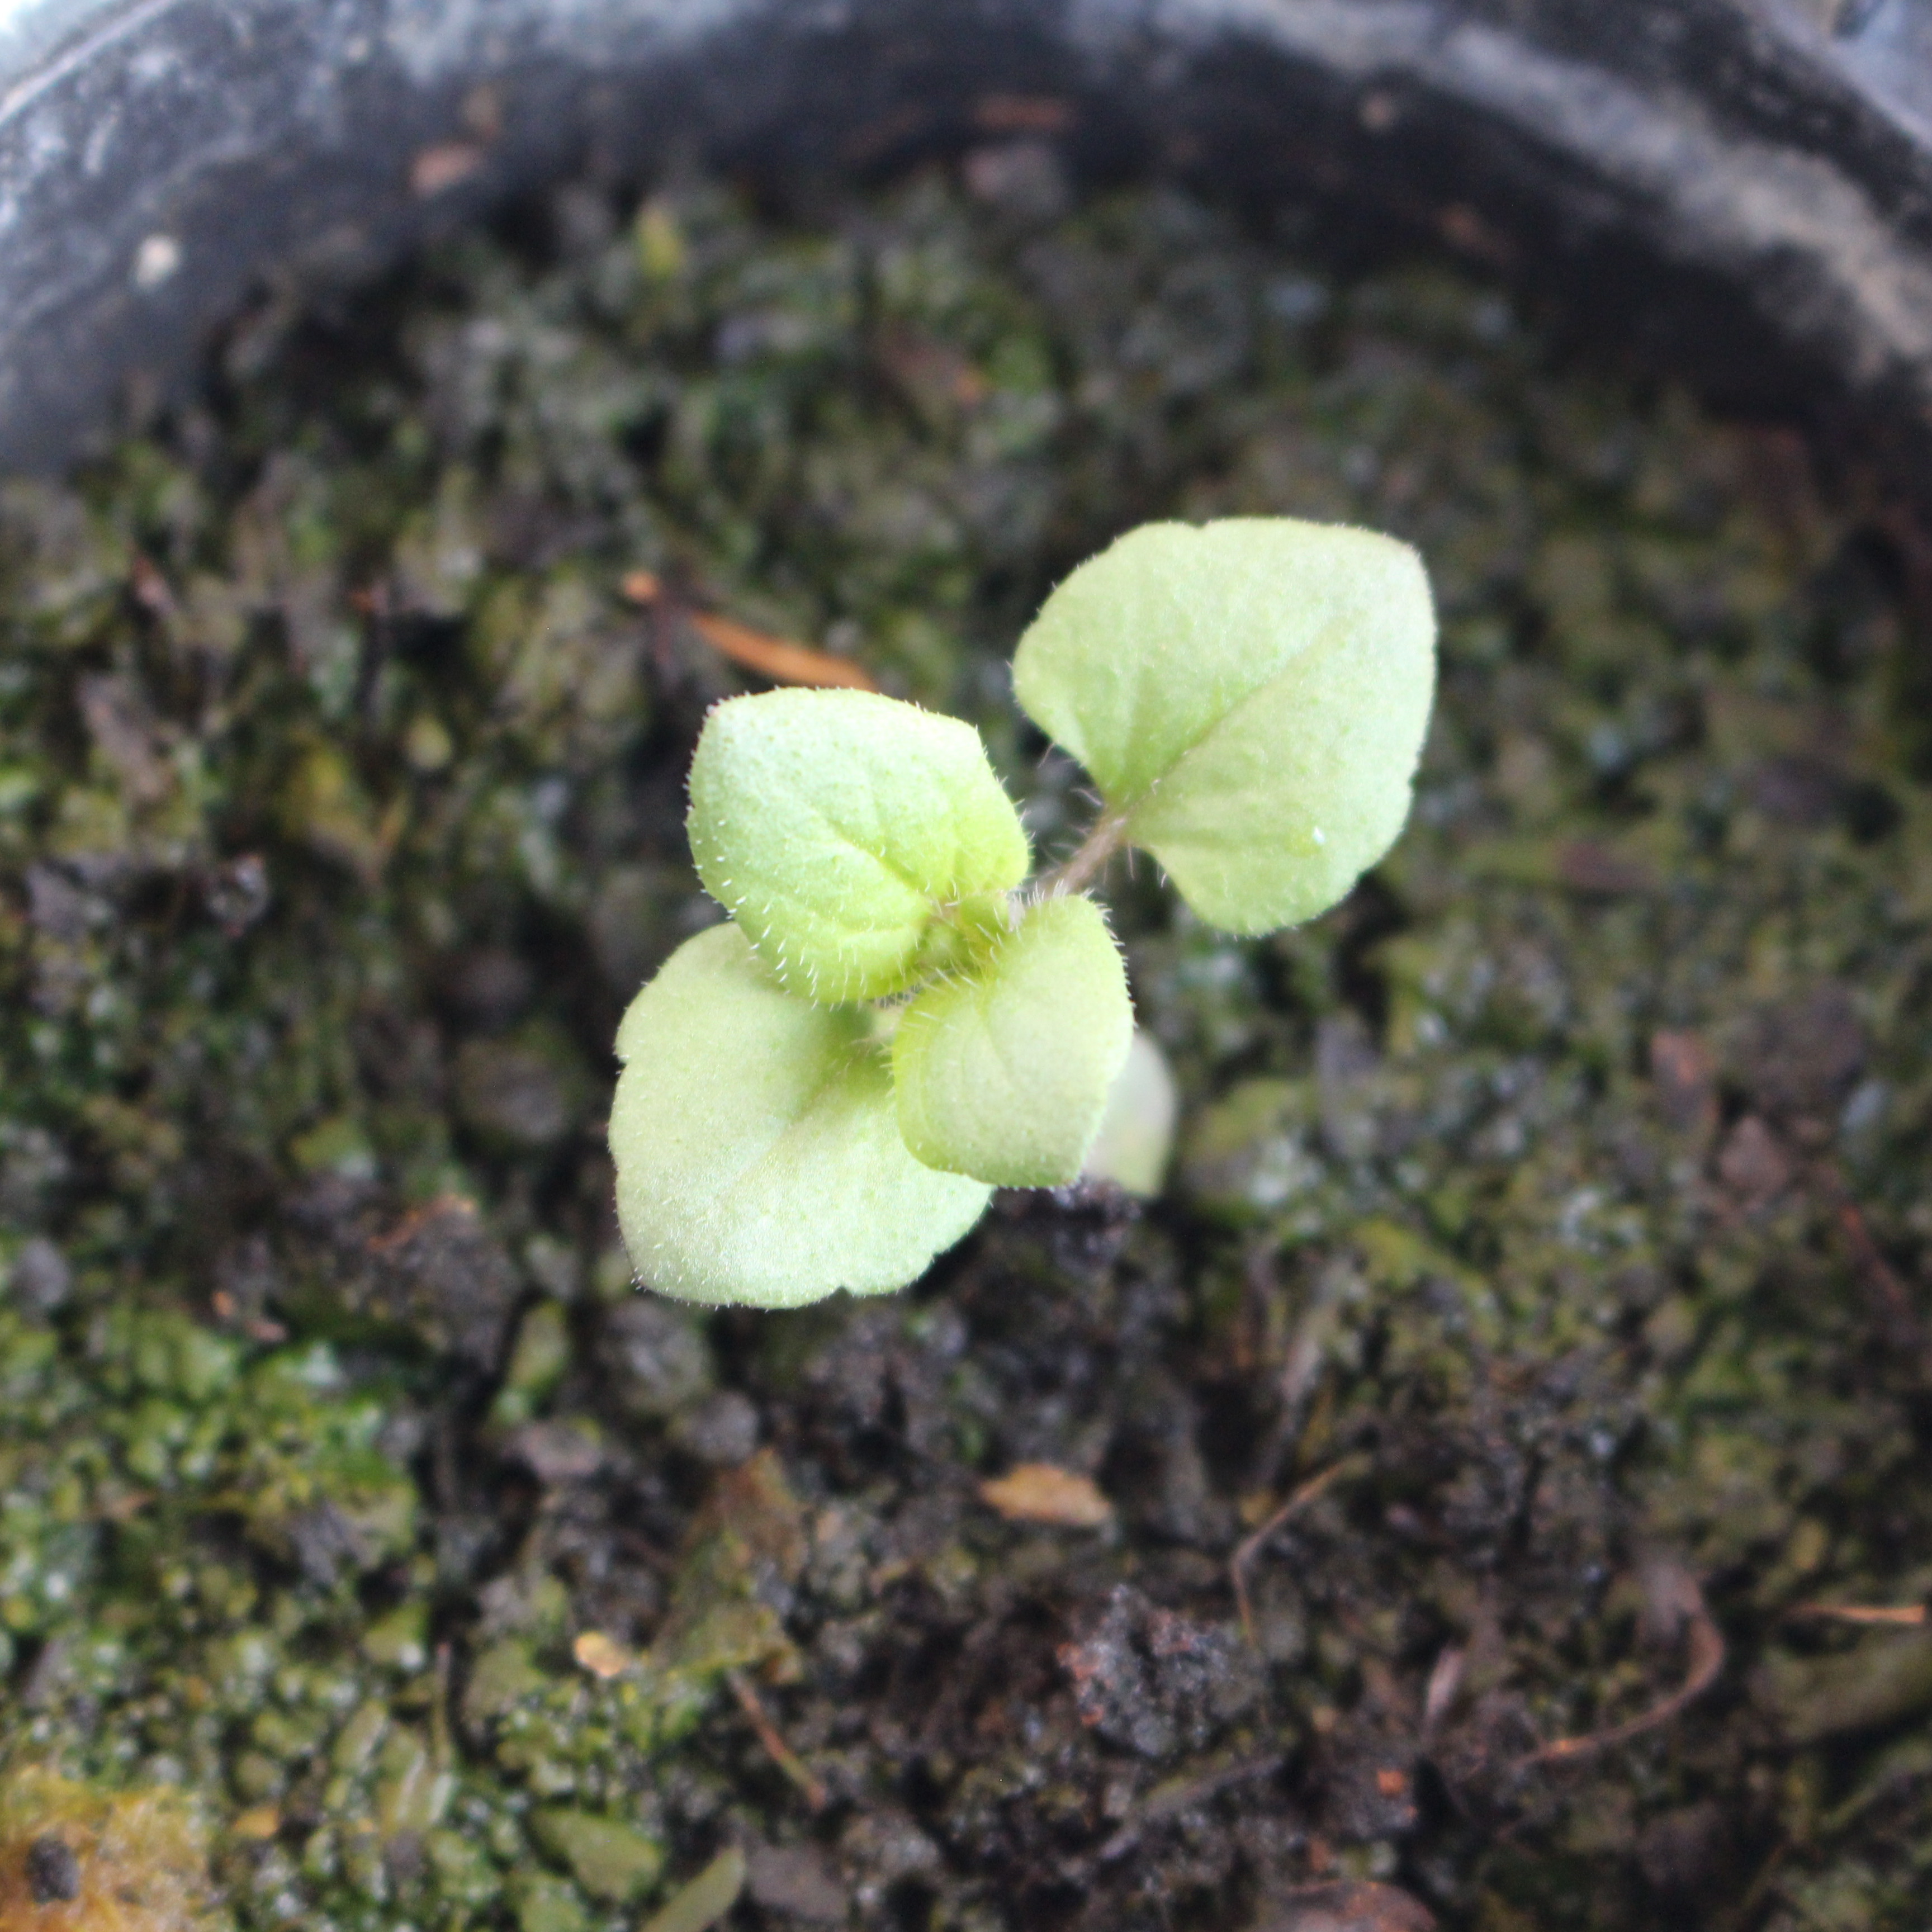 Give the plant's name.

Veronica persica
